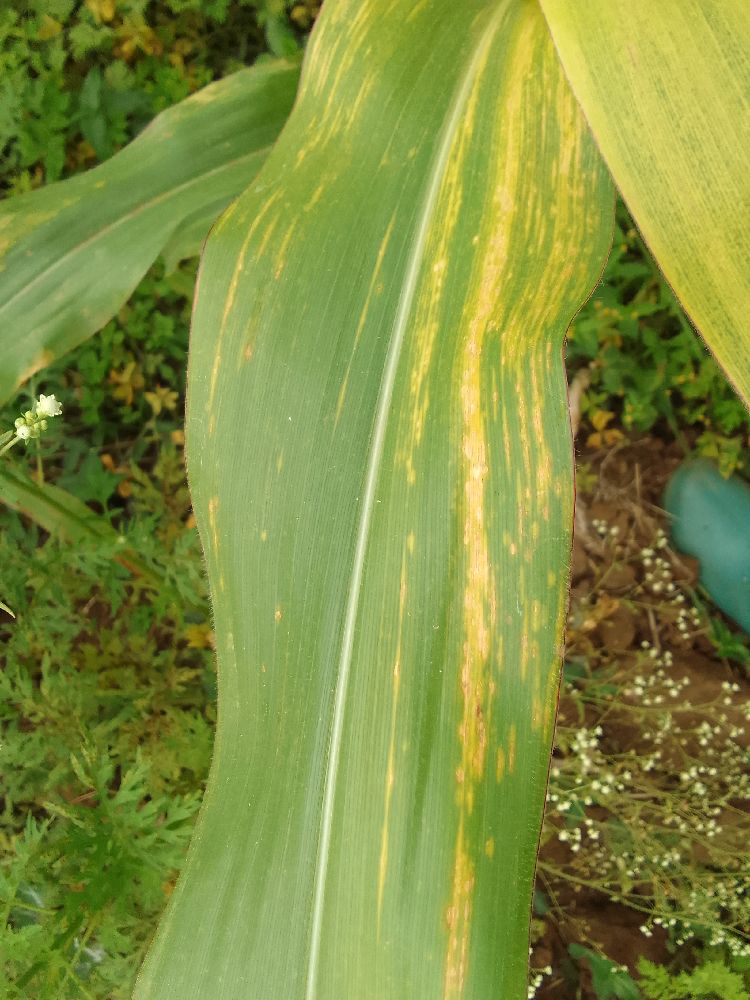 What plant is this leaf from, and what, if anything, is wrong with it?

maize, maize lethal necrosis
